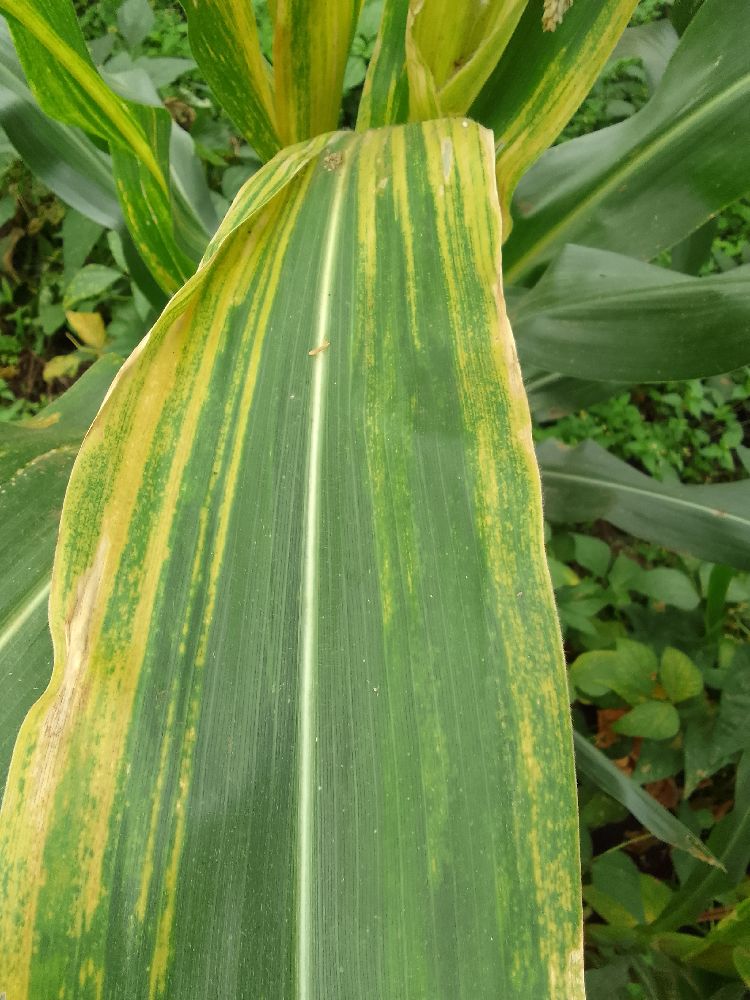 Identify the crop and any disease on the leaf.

maize, maize lethal necrosis
